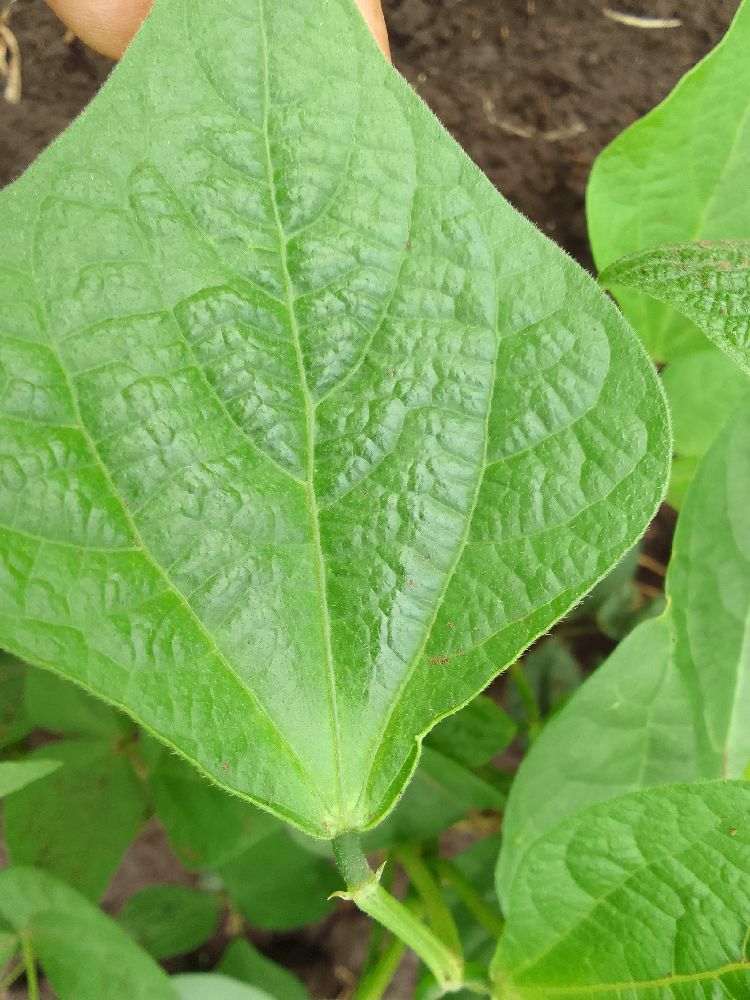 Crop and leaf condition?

common bean, healthy
